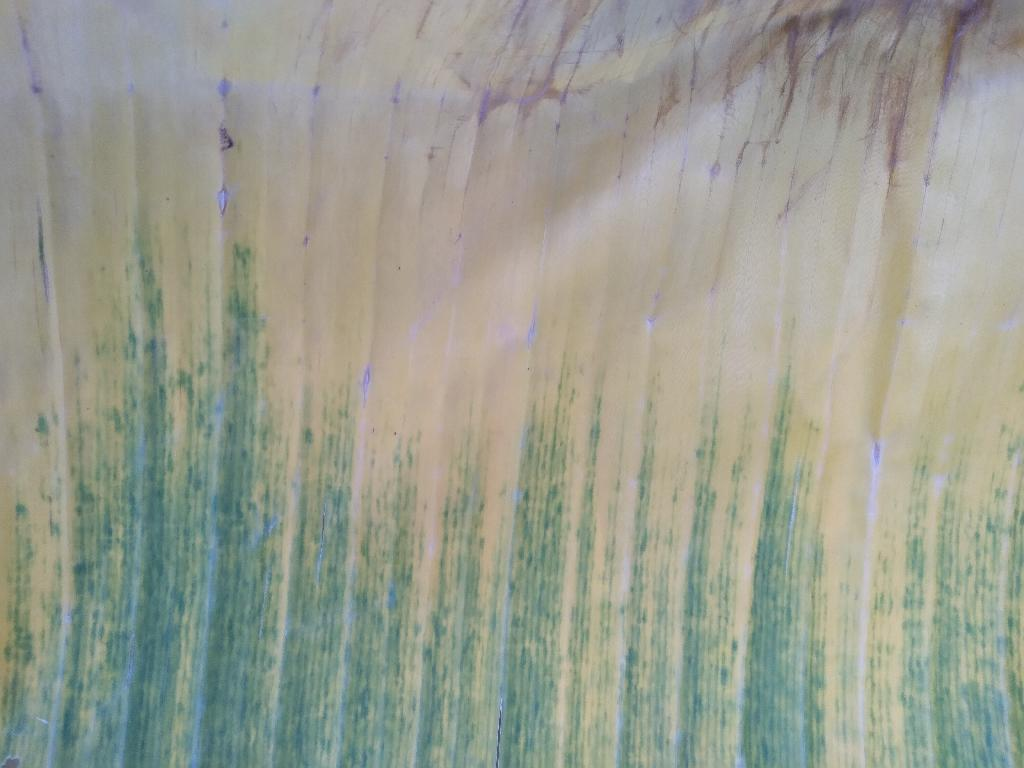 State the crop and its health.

banana, fusarium wilt race 1
